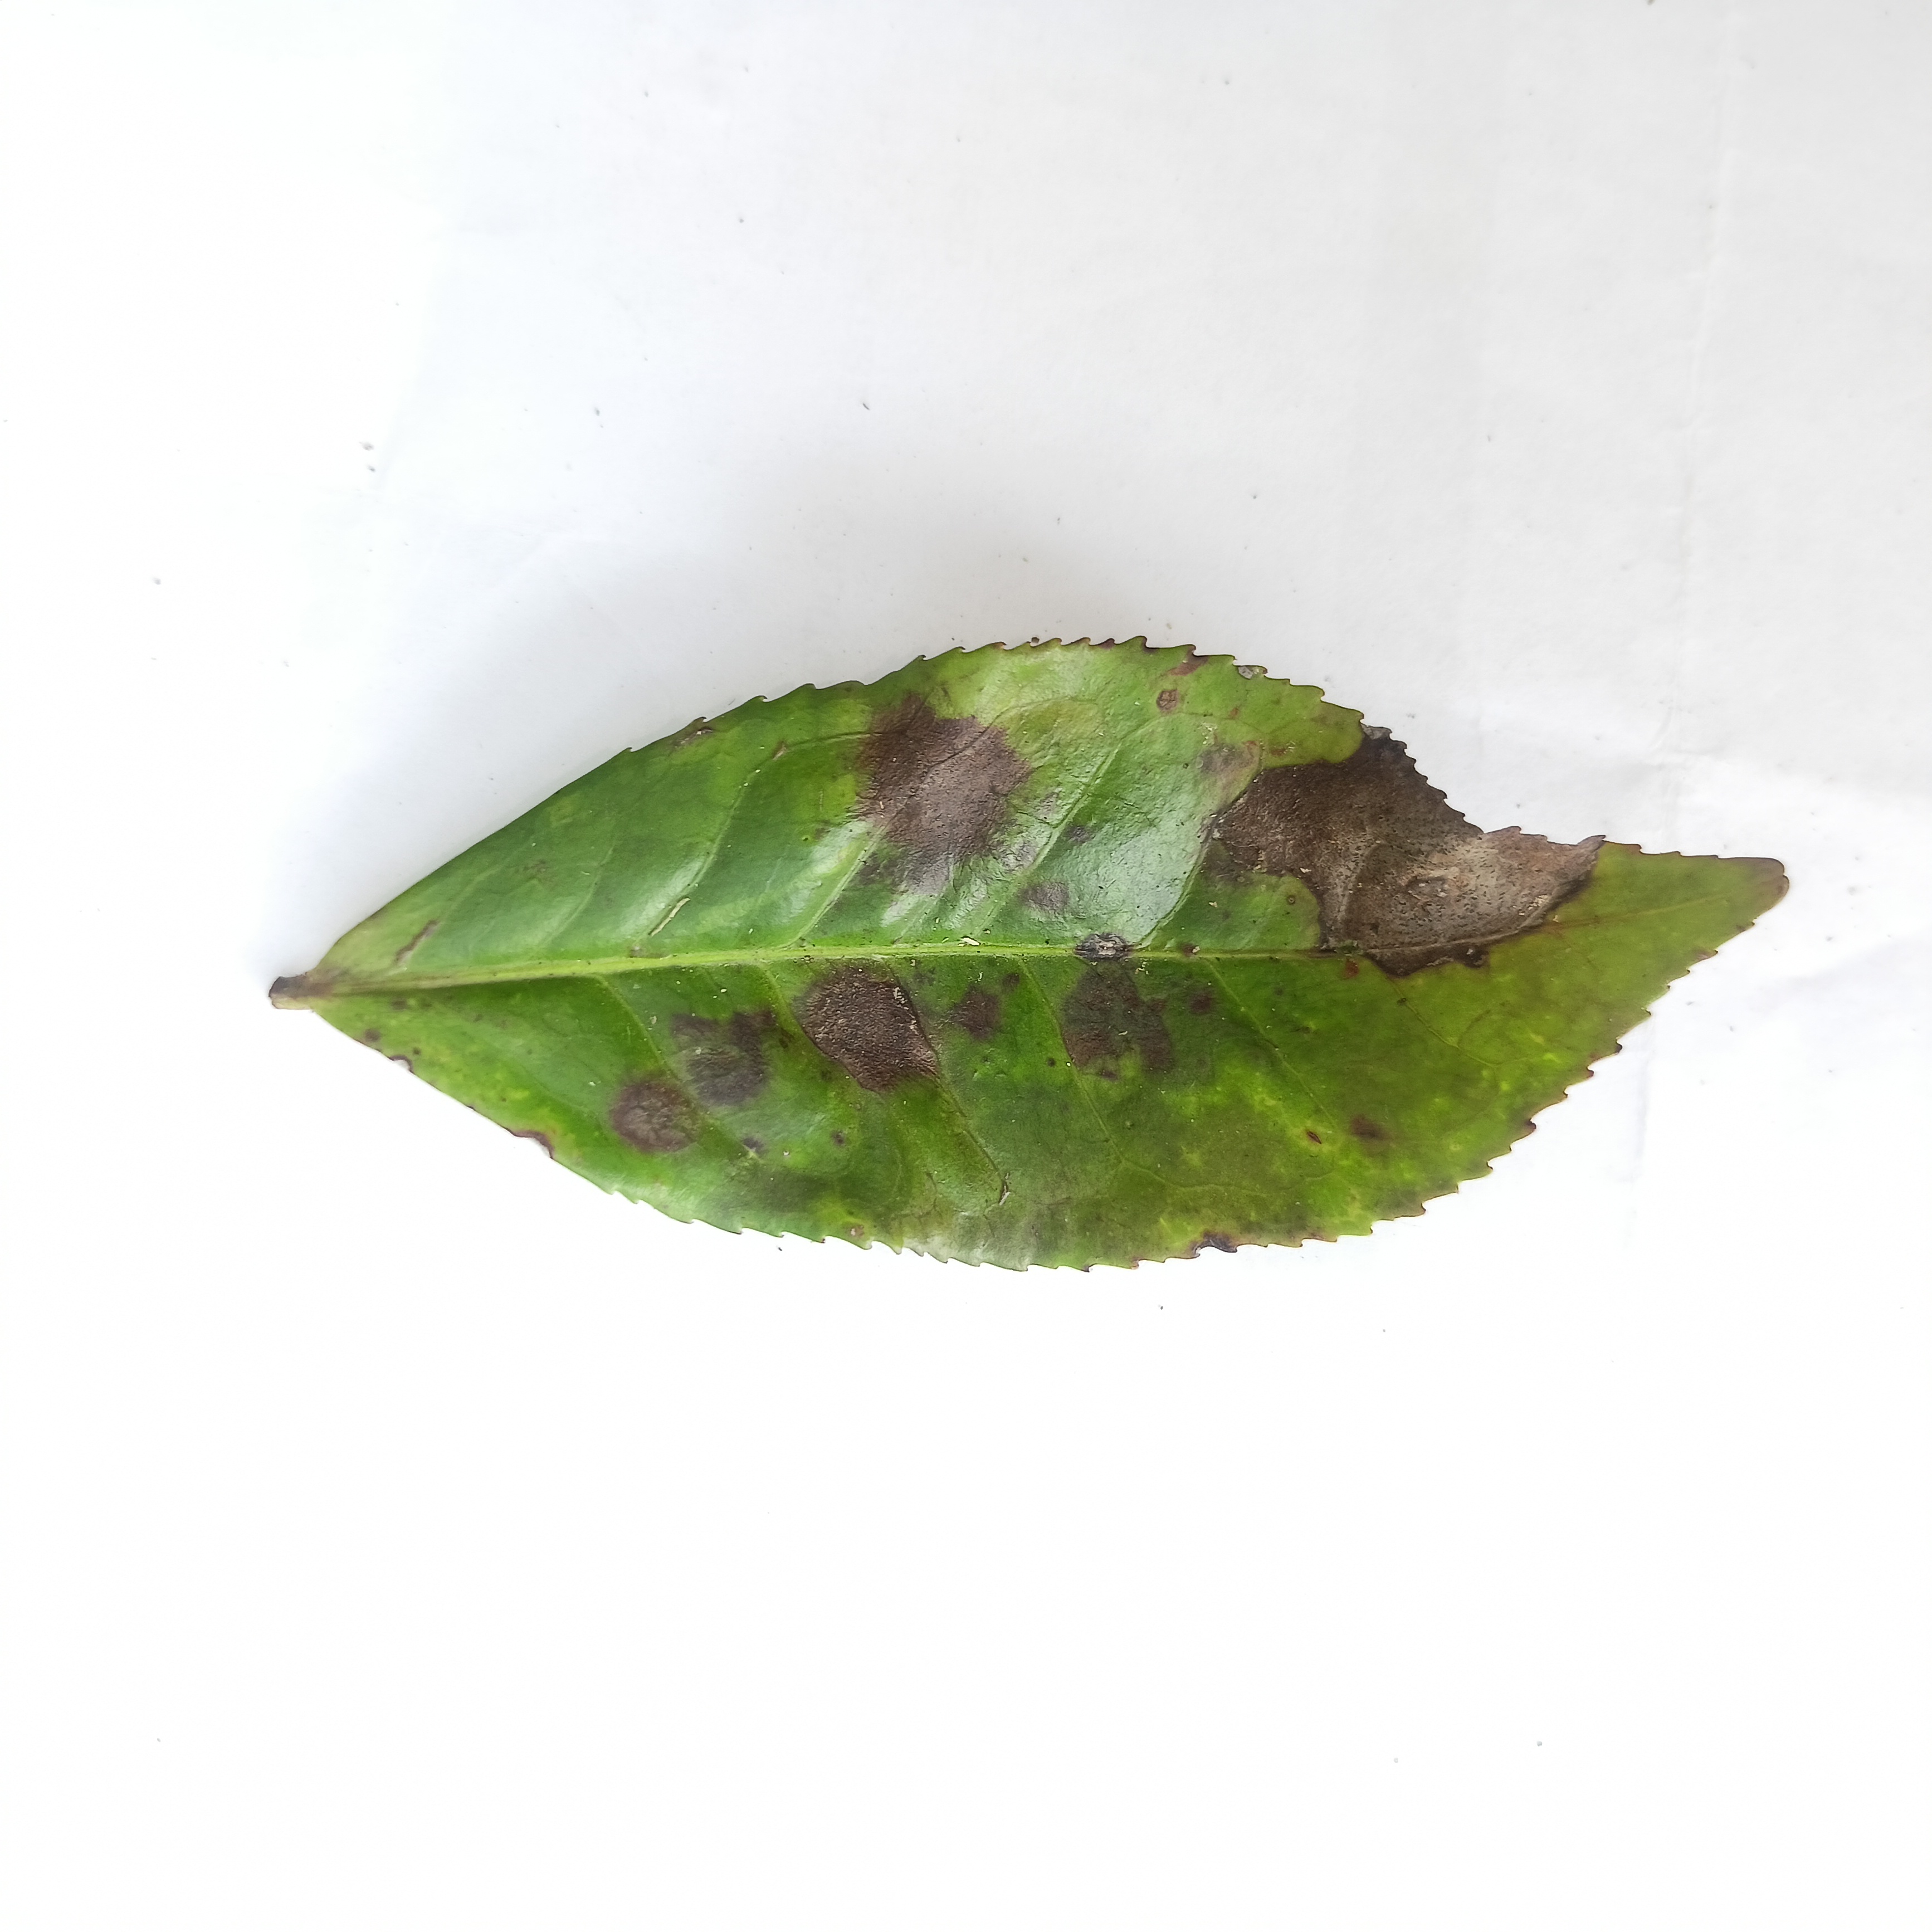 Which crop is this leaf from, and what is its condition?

tea, brown blight
